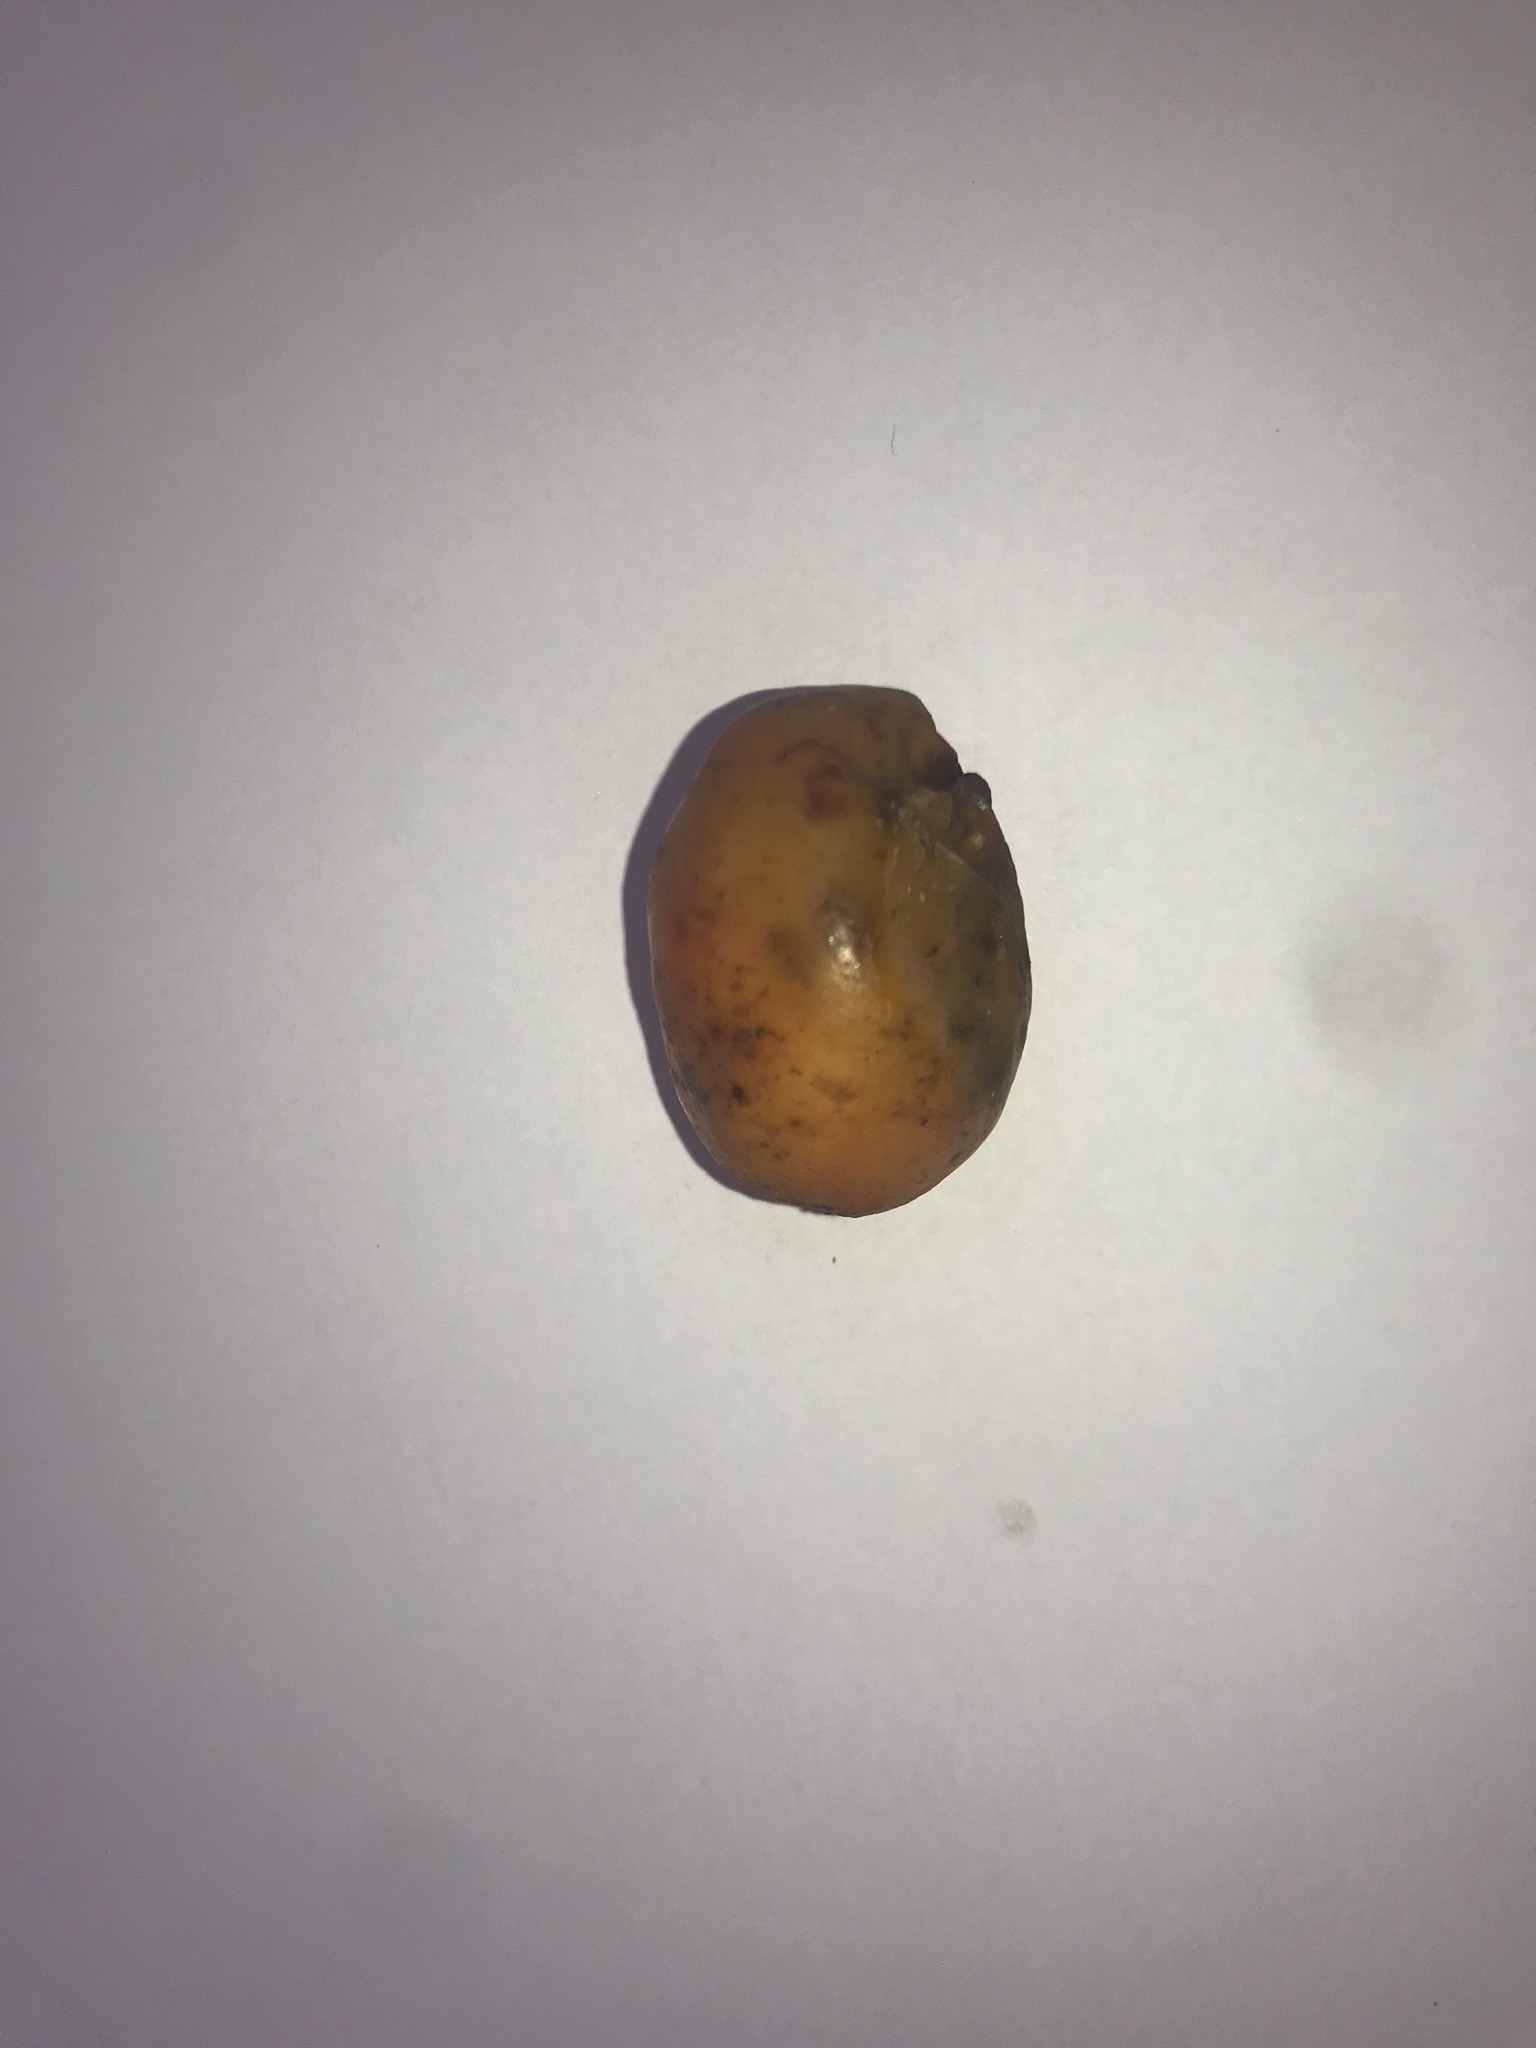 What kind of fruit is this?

siriguela
